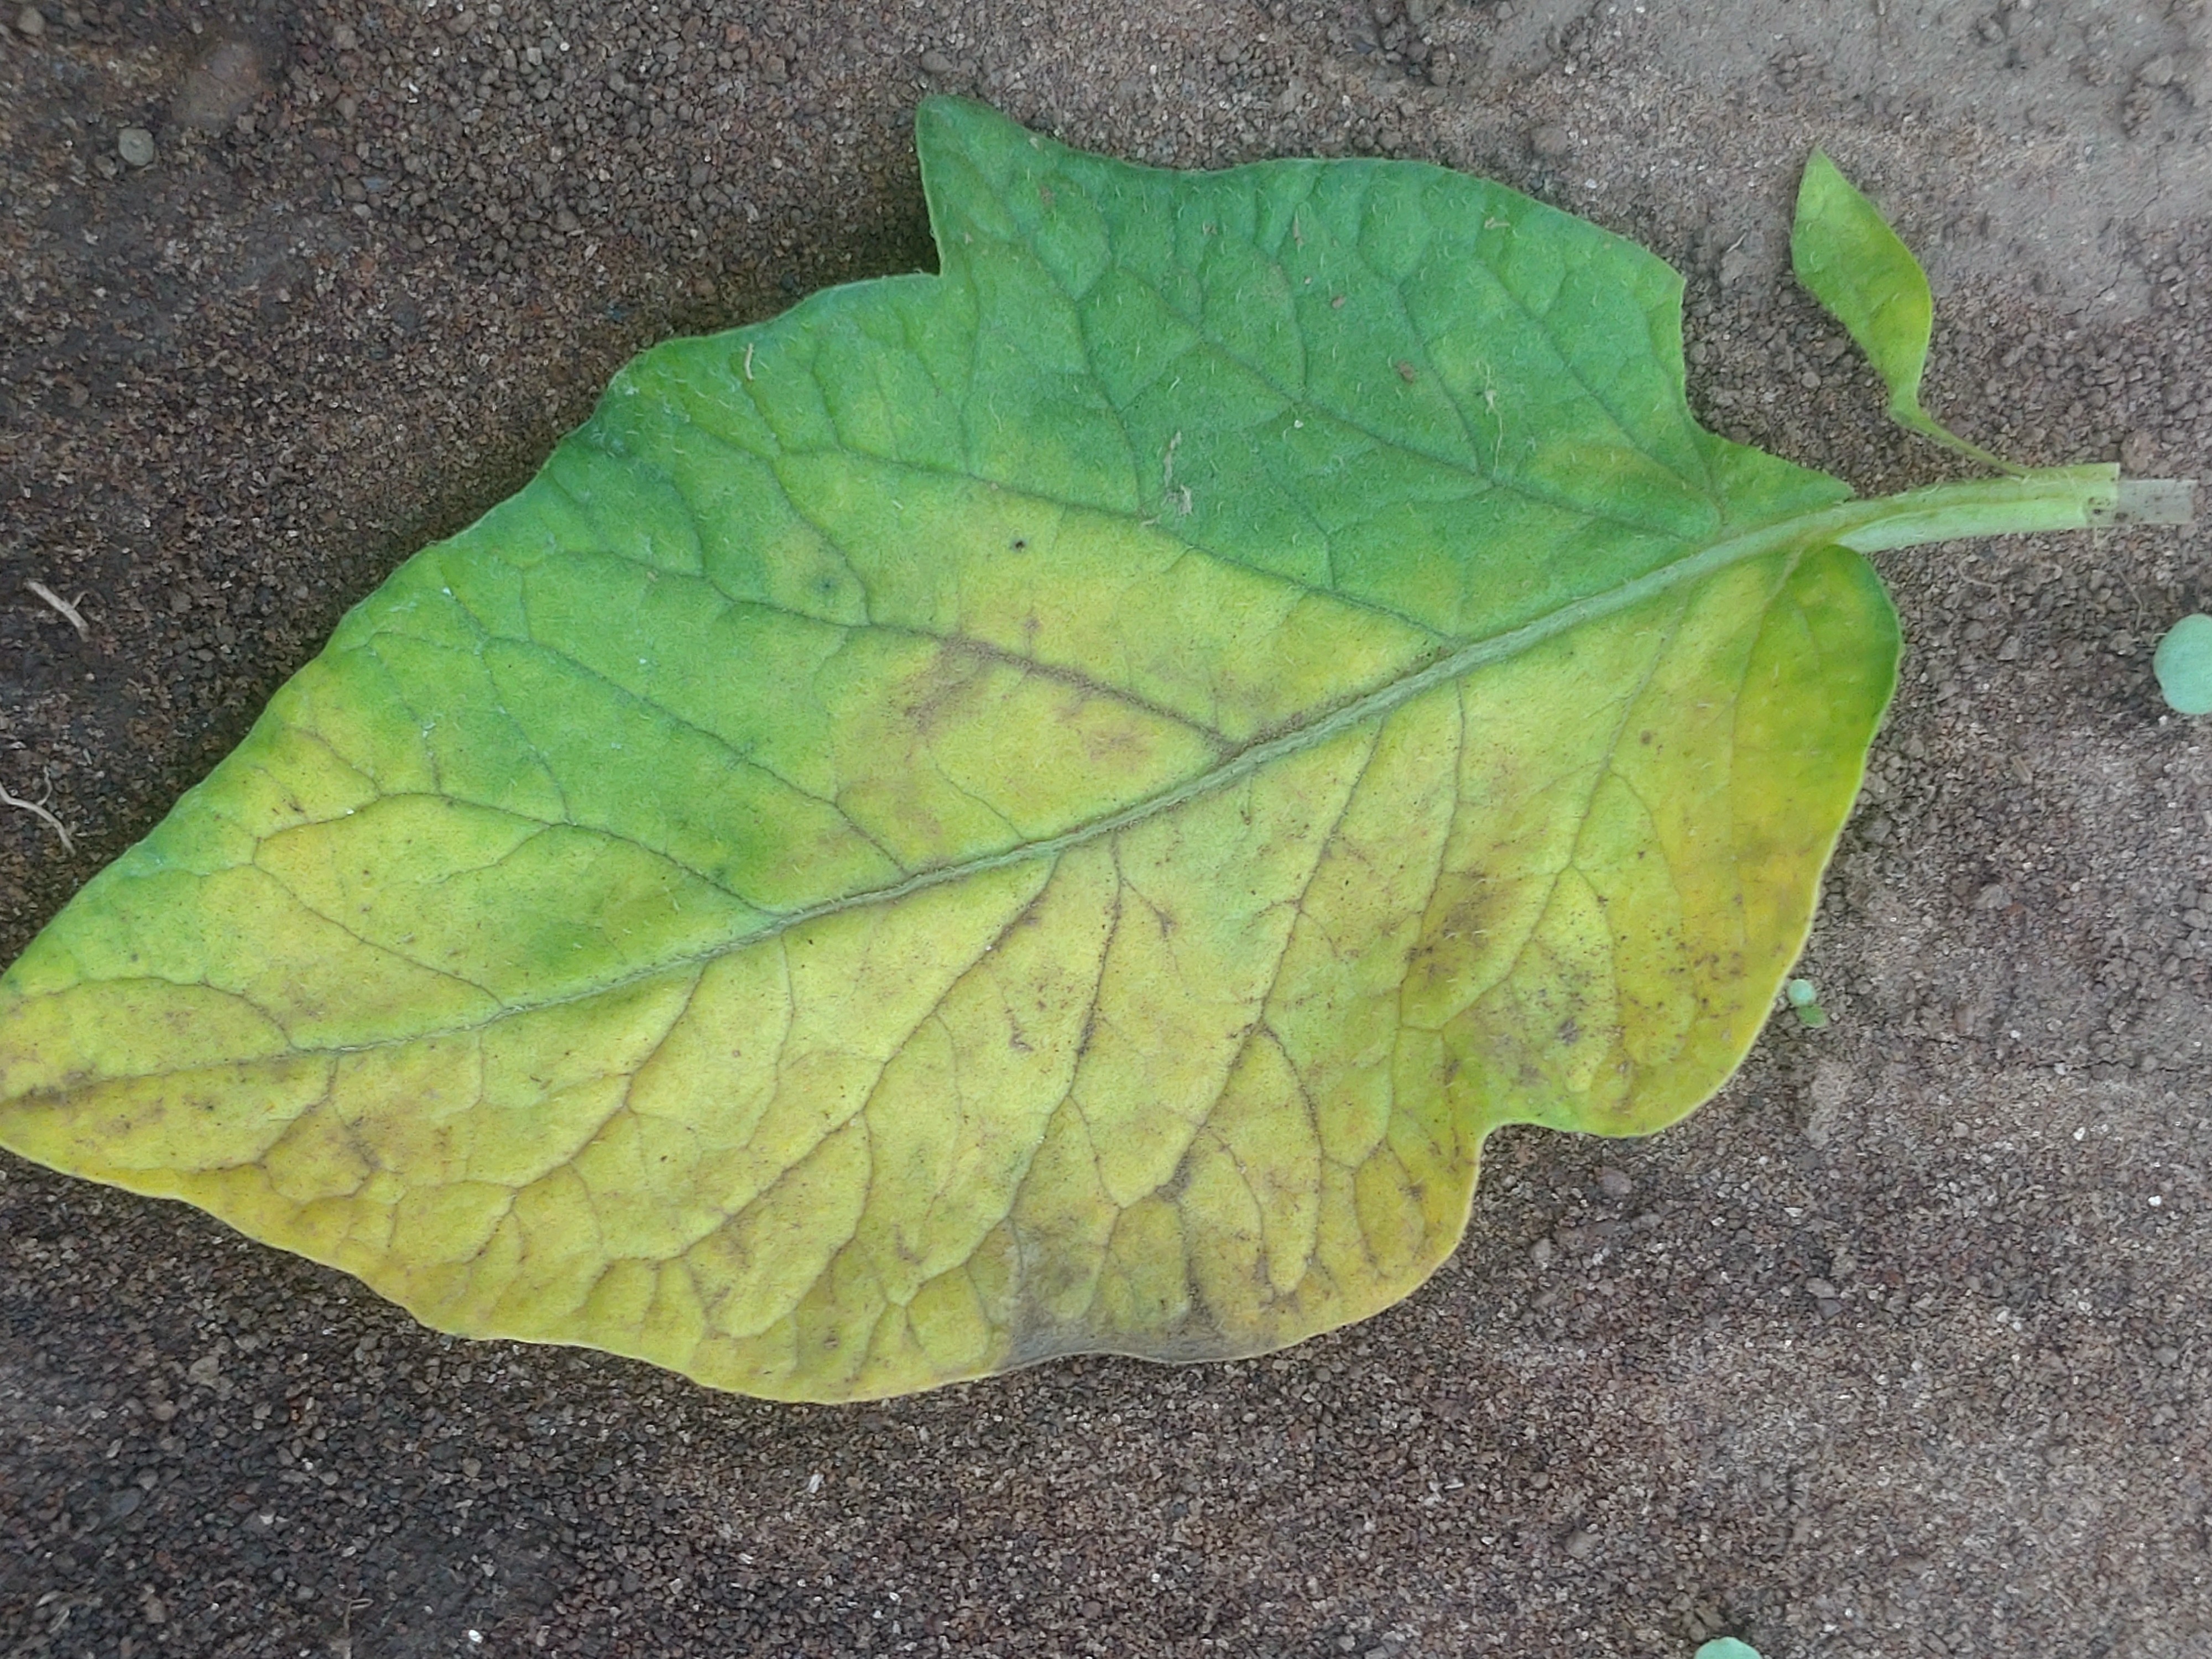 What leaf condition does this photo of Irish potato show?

late blight
